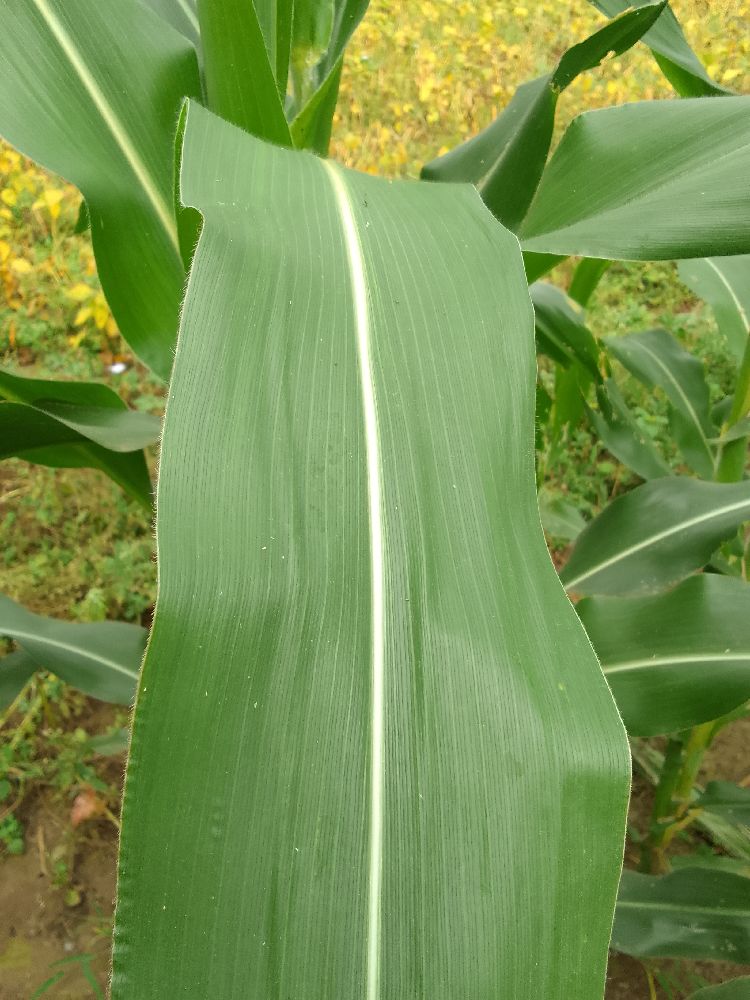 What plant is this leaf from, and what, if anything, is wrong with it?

maize, healthy
